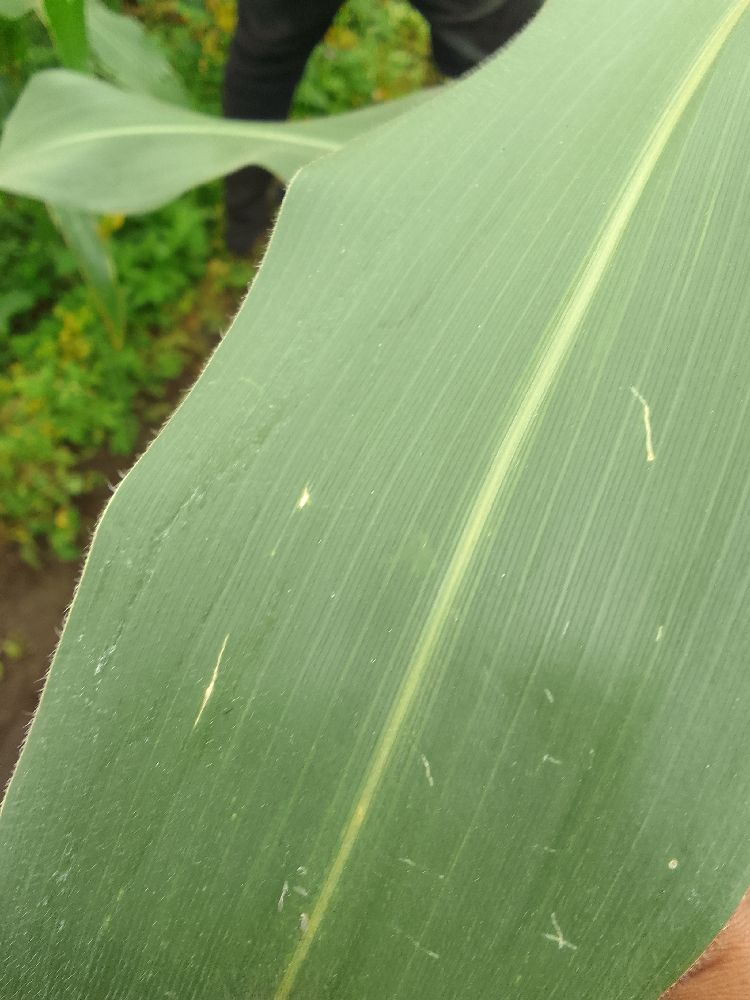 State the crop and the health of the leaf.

maize, healthy
